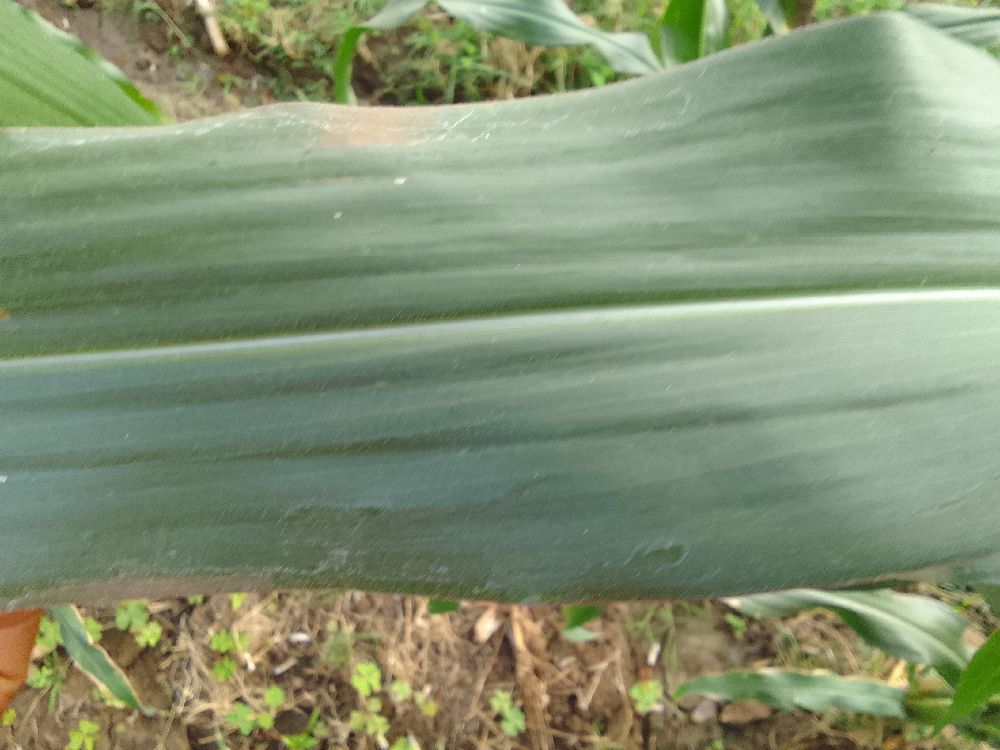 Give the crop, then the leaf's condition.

maize, healthy
